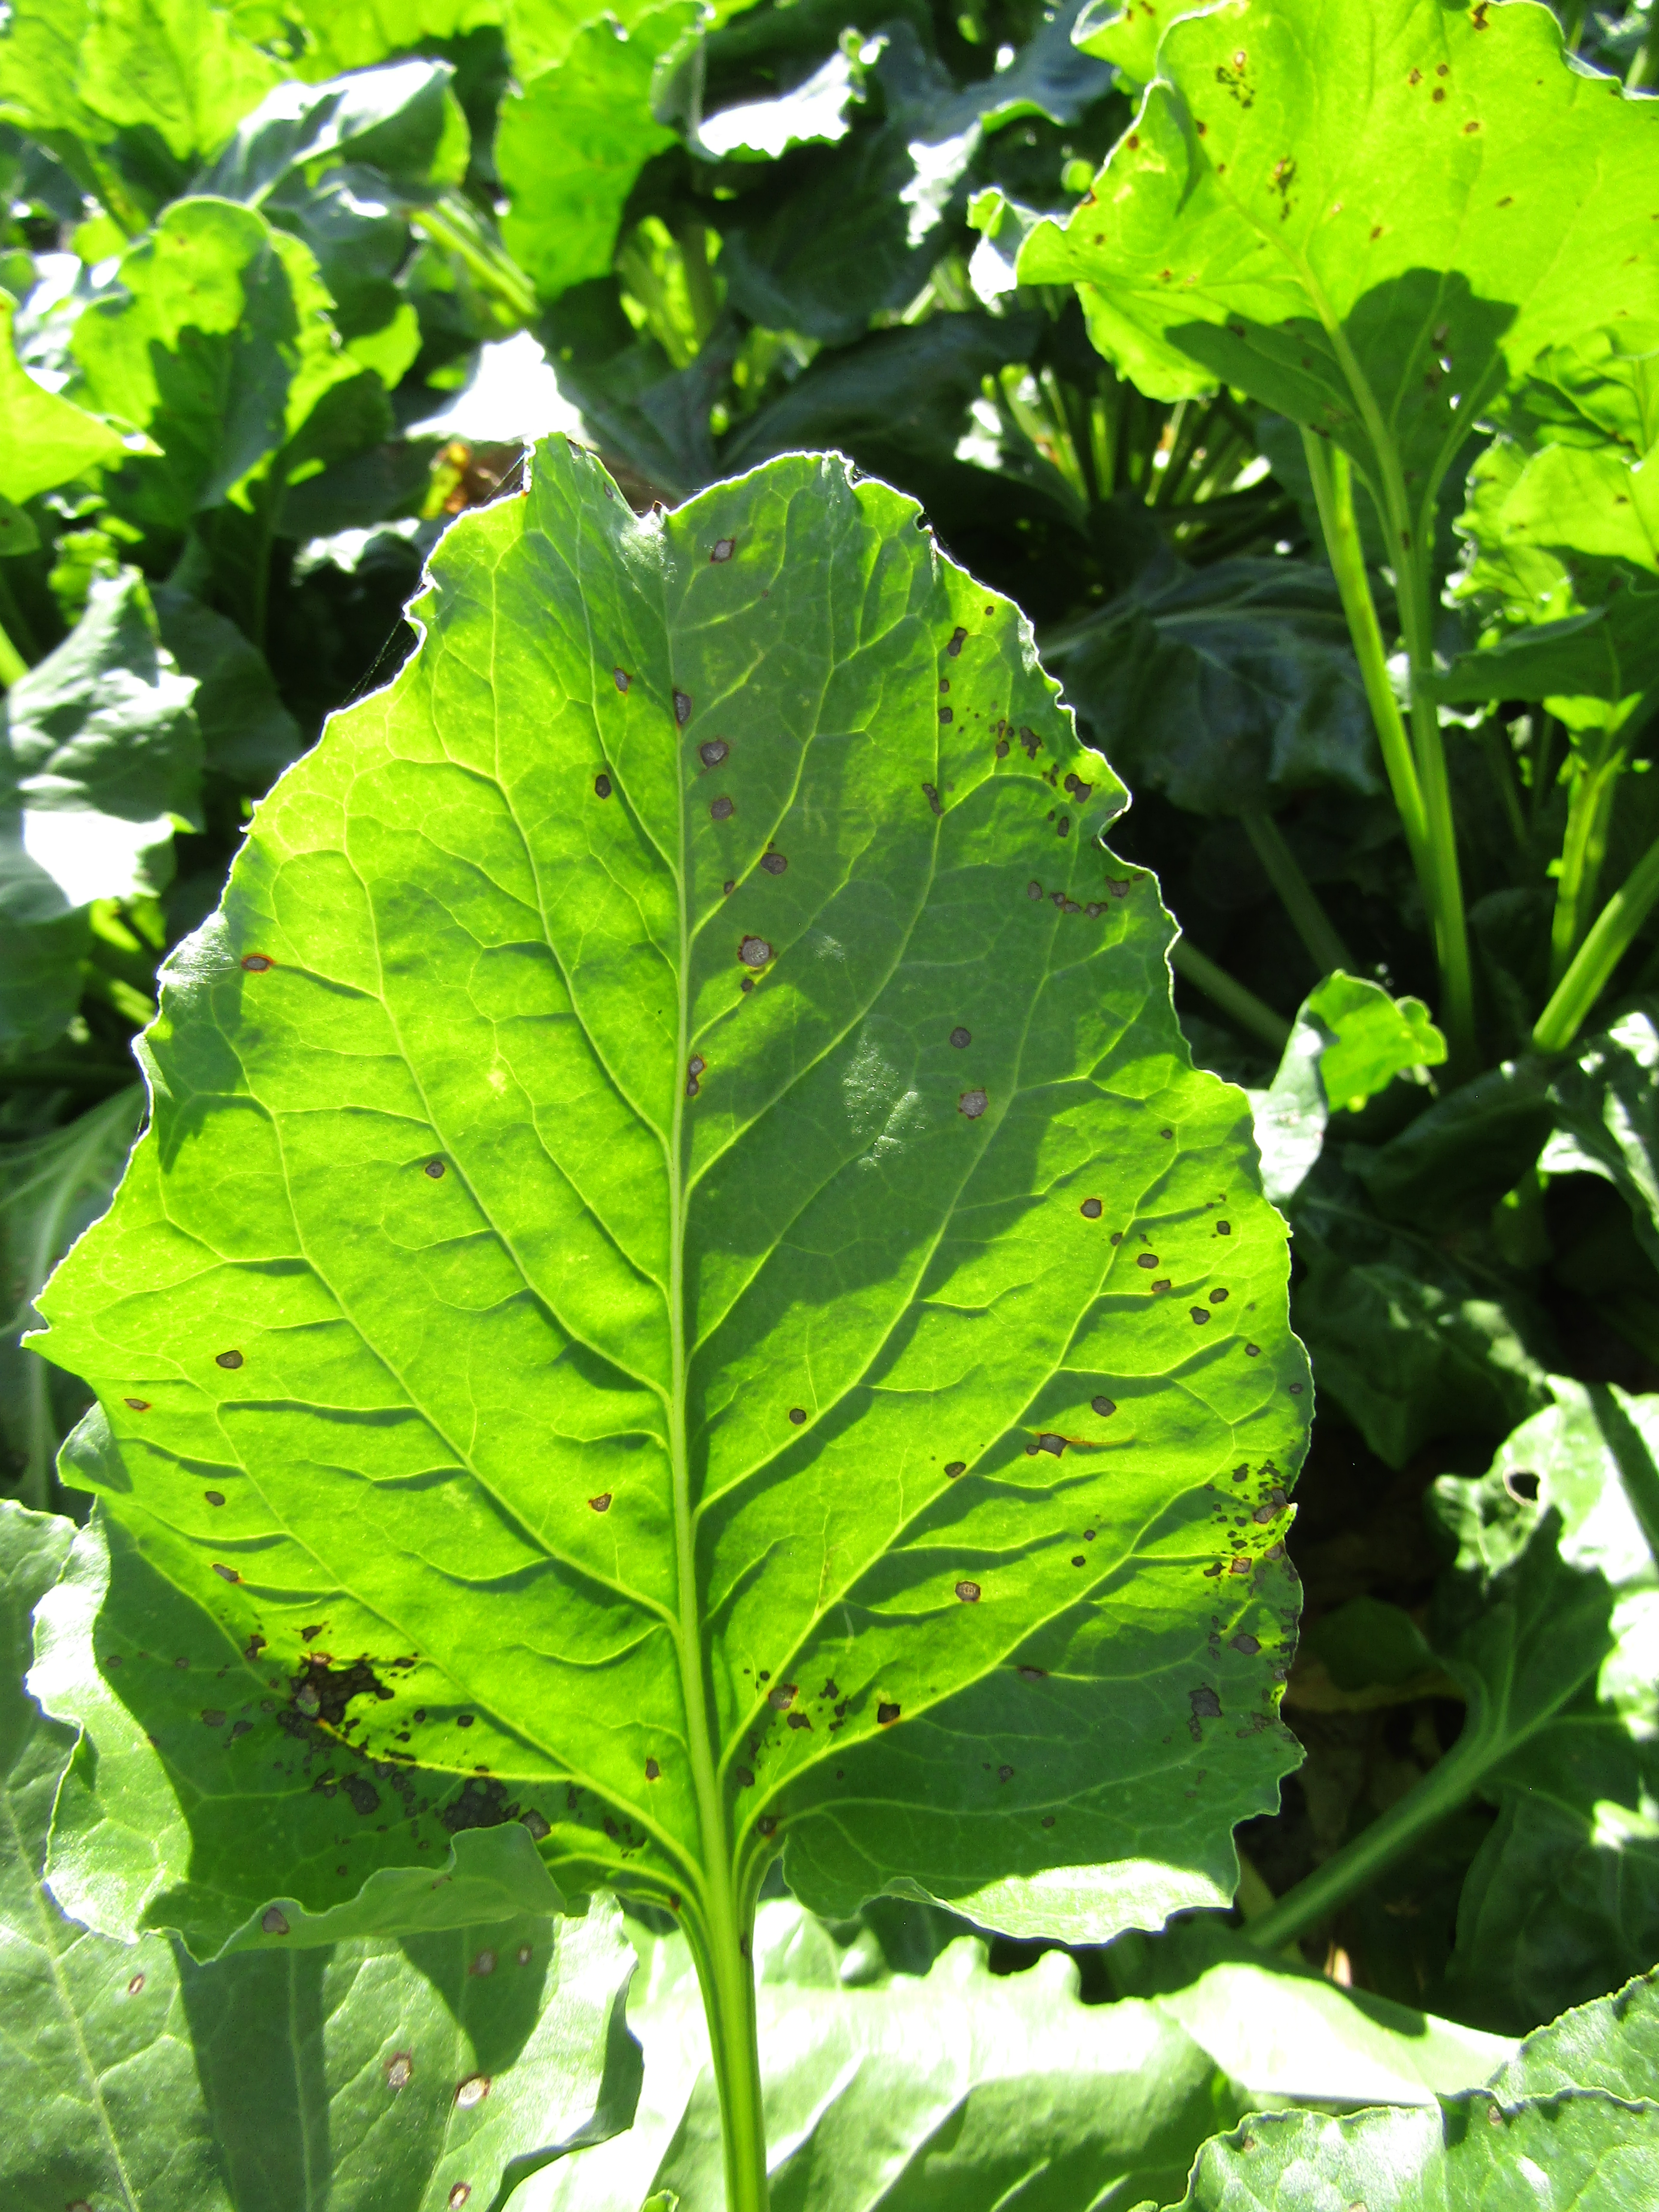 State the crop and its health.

beet, cercospora
